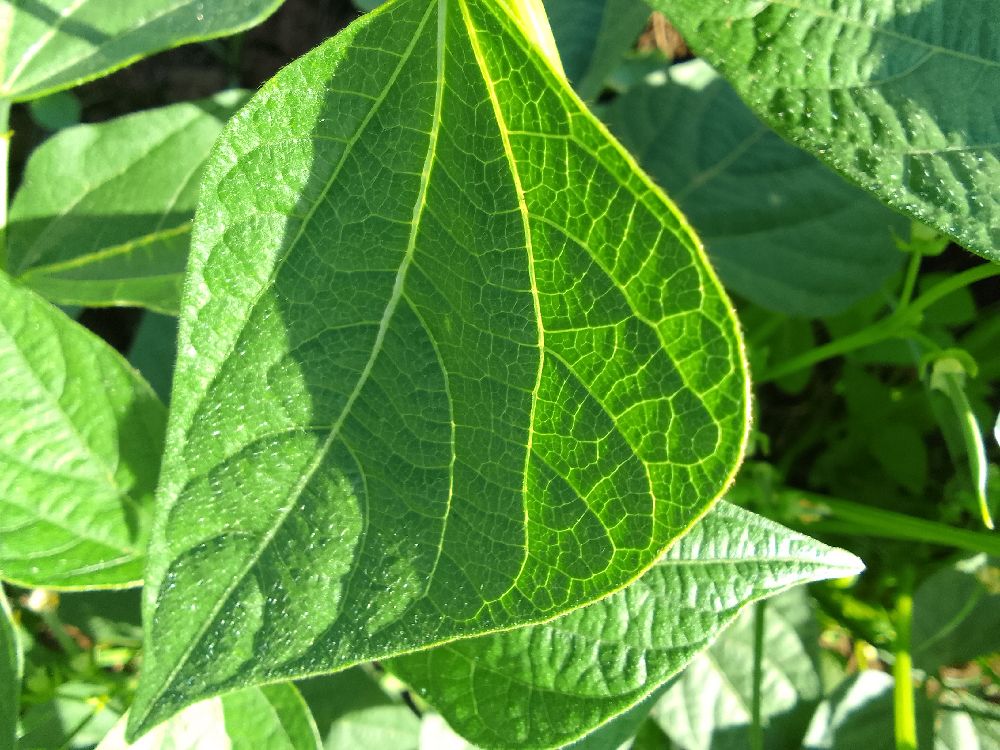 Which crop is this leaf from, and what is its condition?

common bean, healthy
